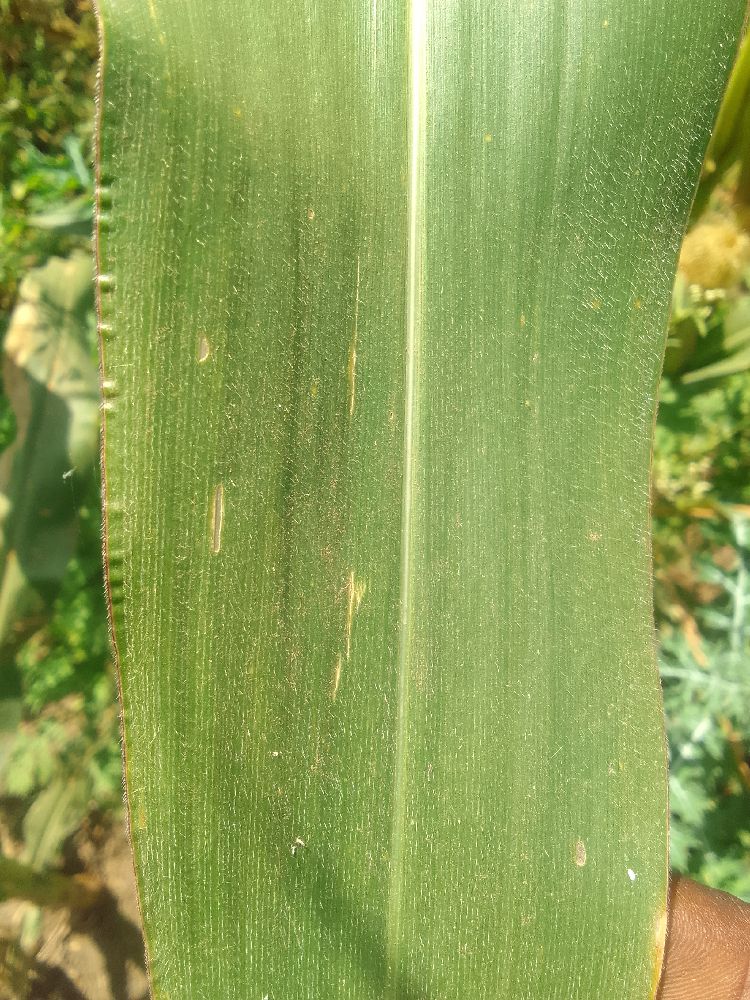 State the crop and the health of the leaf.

maize, healthy
